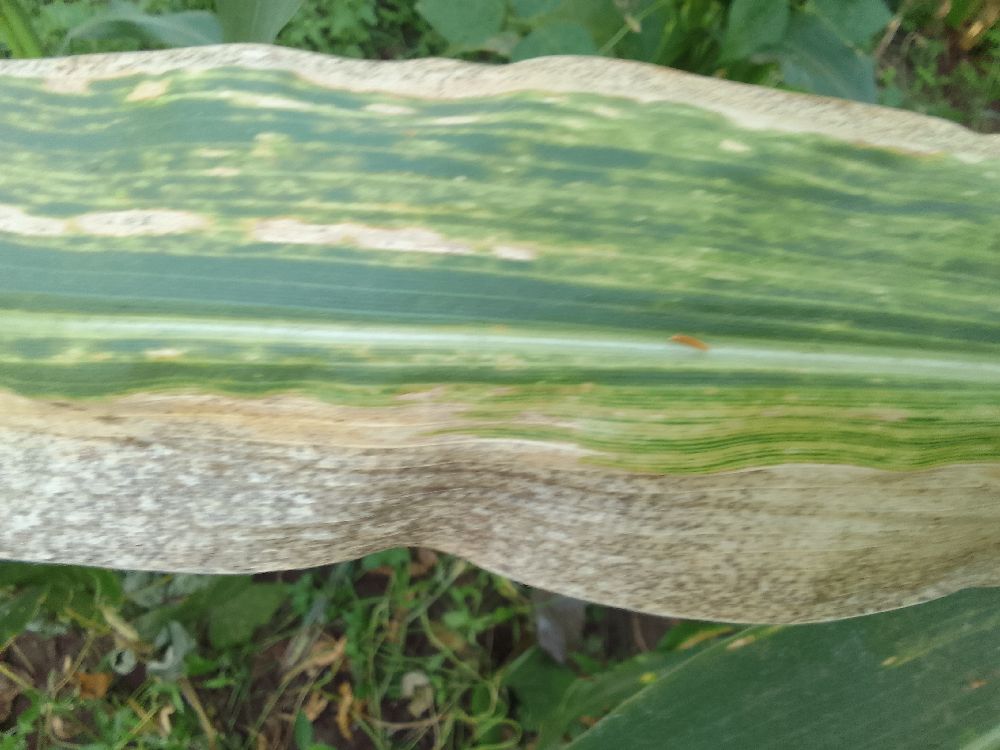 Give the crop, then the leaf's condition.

maize, maize lethal necrosis
